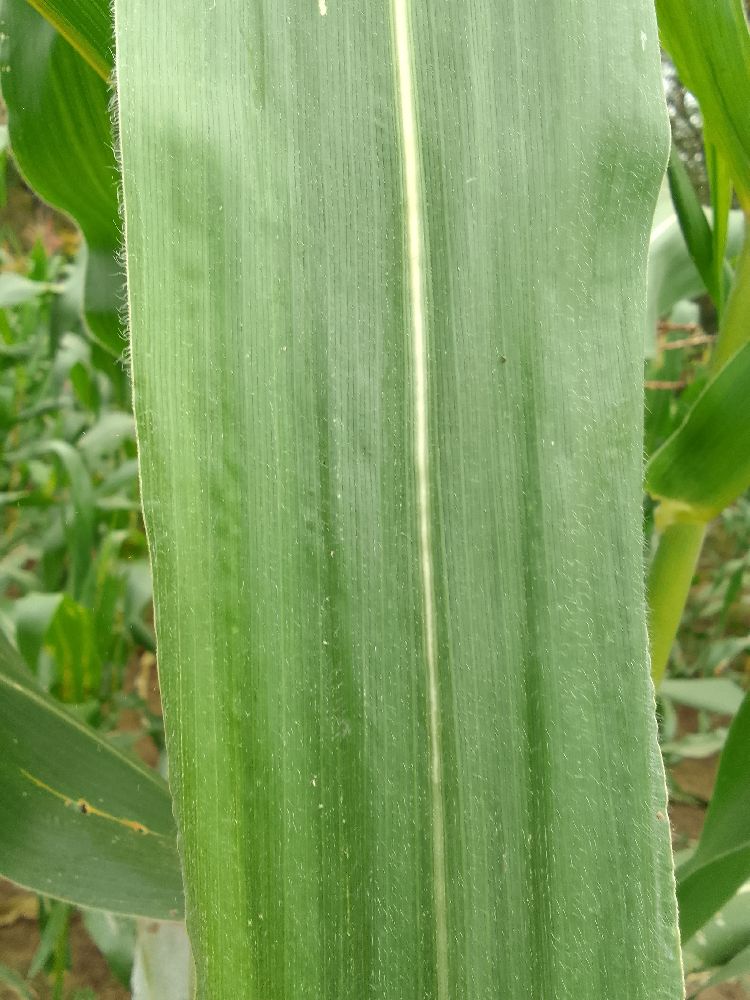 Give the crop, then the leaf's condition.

maize, healthy
